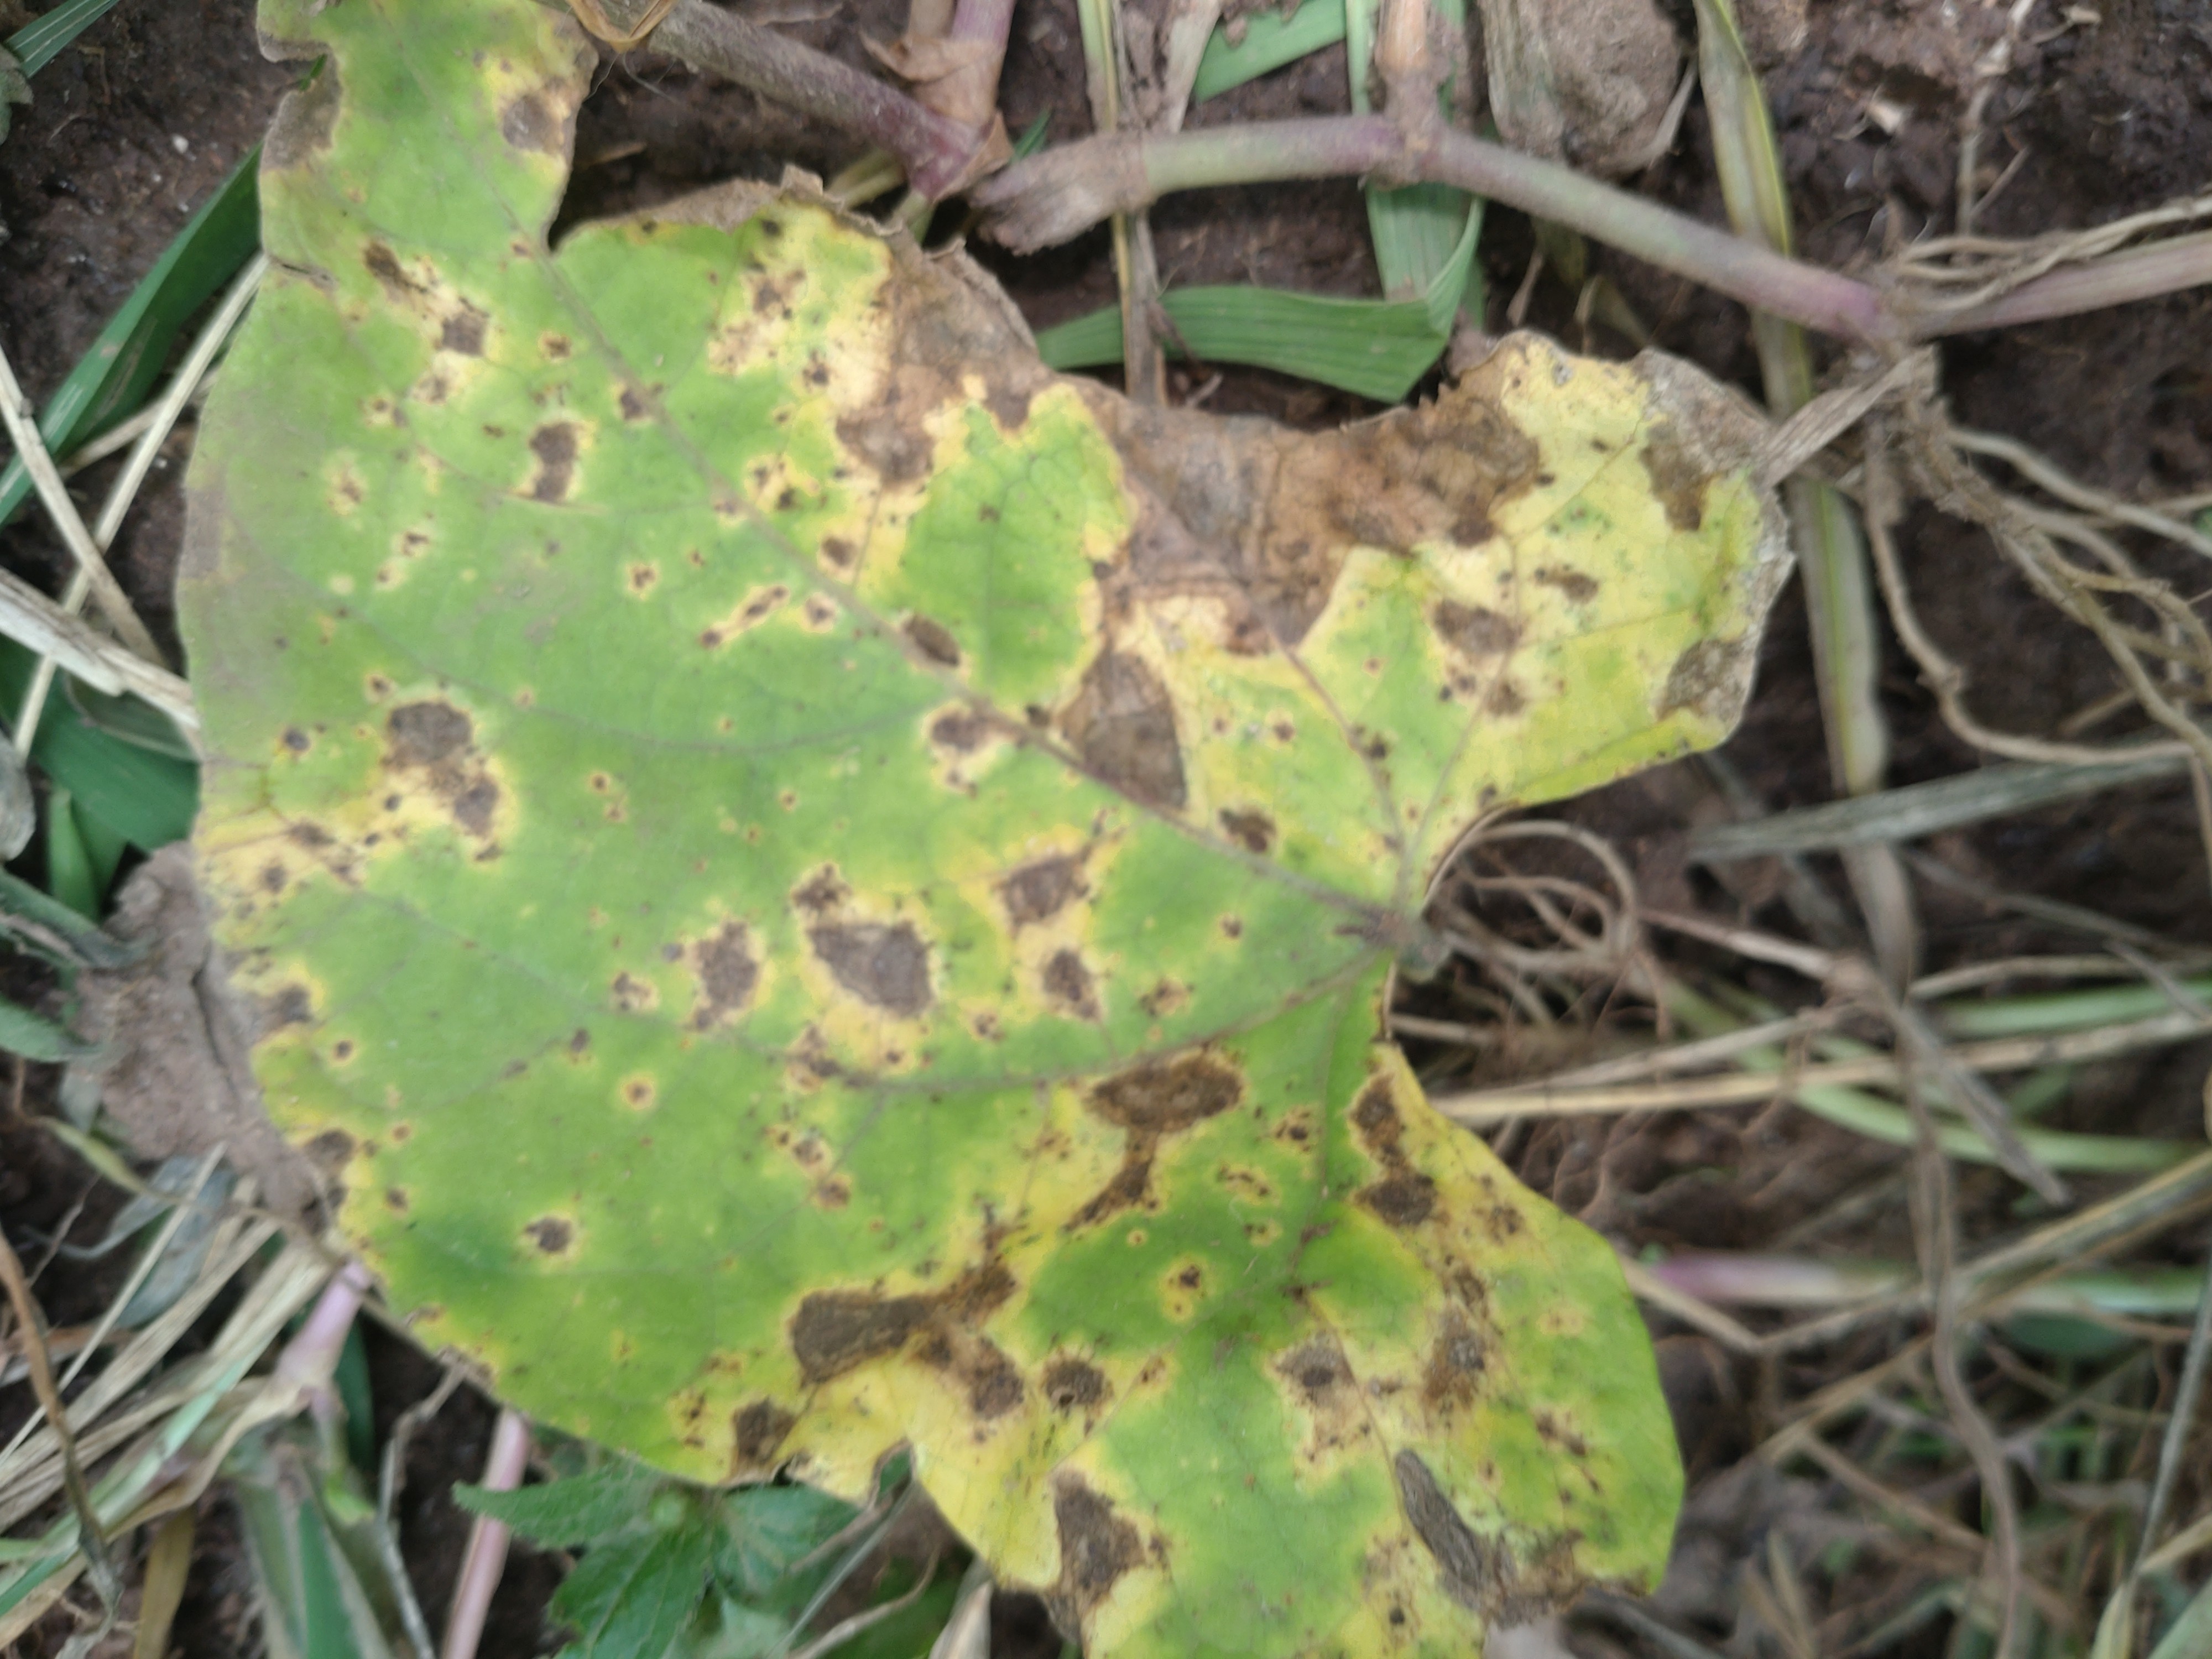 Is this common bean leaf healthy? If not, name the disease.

rust
